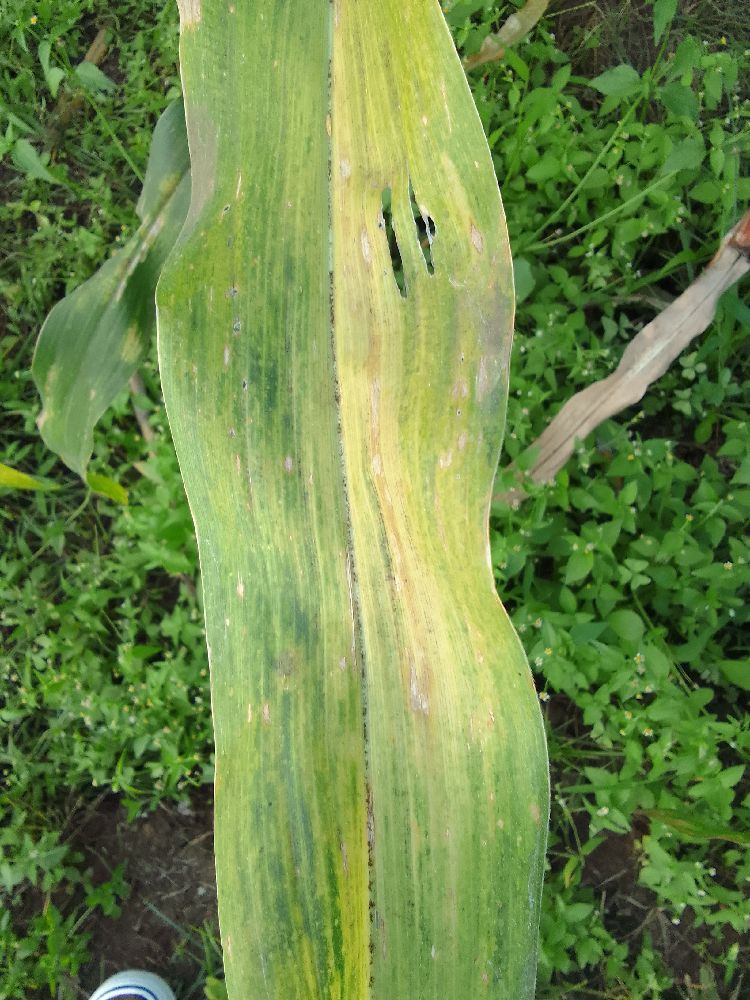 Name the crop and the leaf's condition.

maize, maize lethal necrosis
